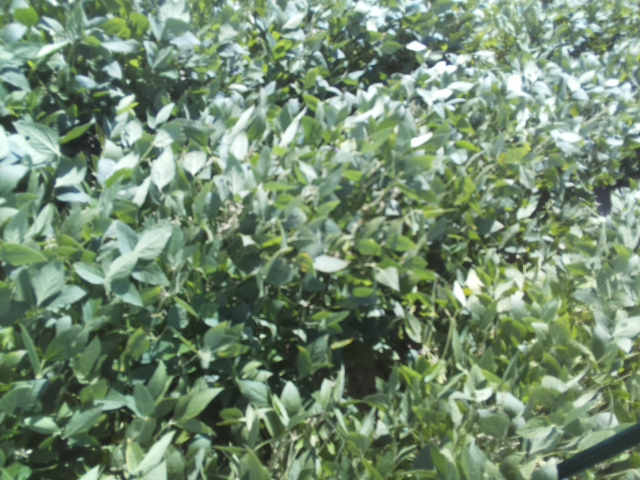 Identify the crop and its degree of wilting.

soybean, moderate turgor loss in upper canopy
